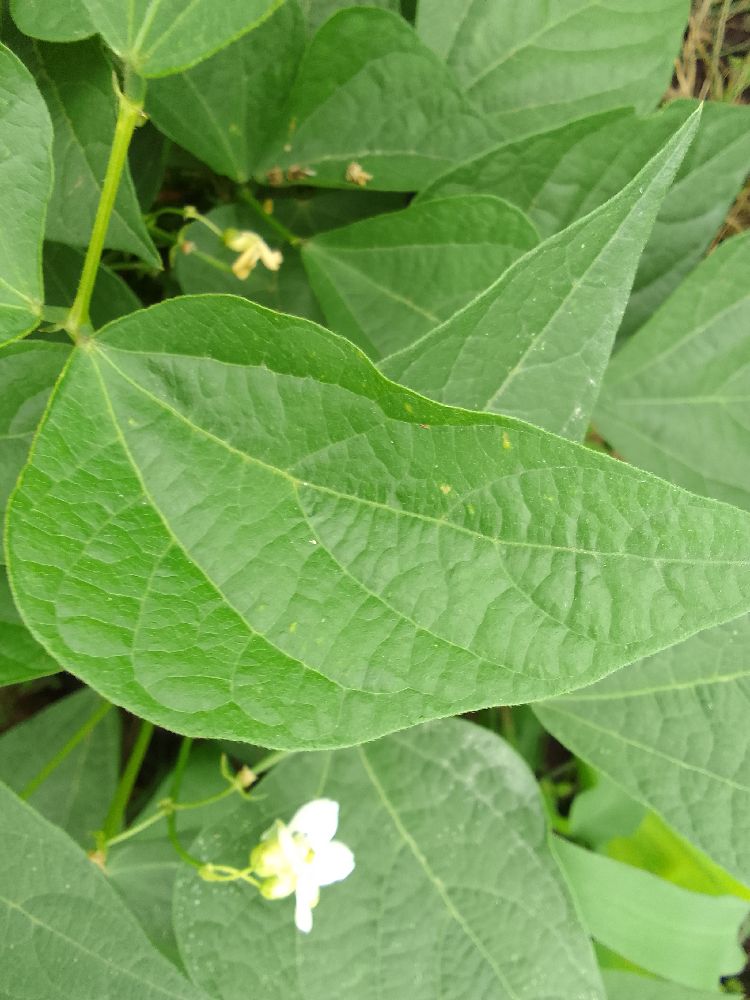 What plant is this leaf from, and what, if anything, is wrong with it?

common bean, healthy
